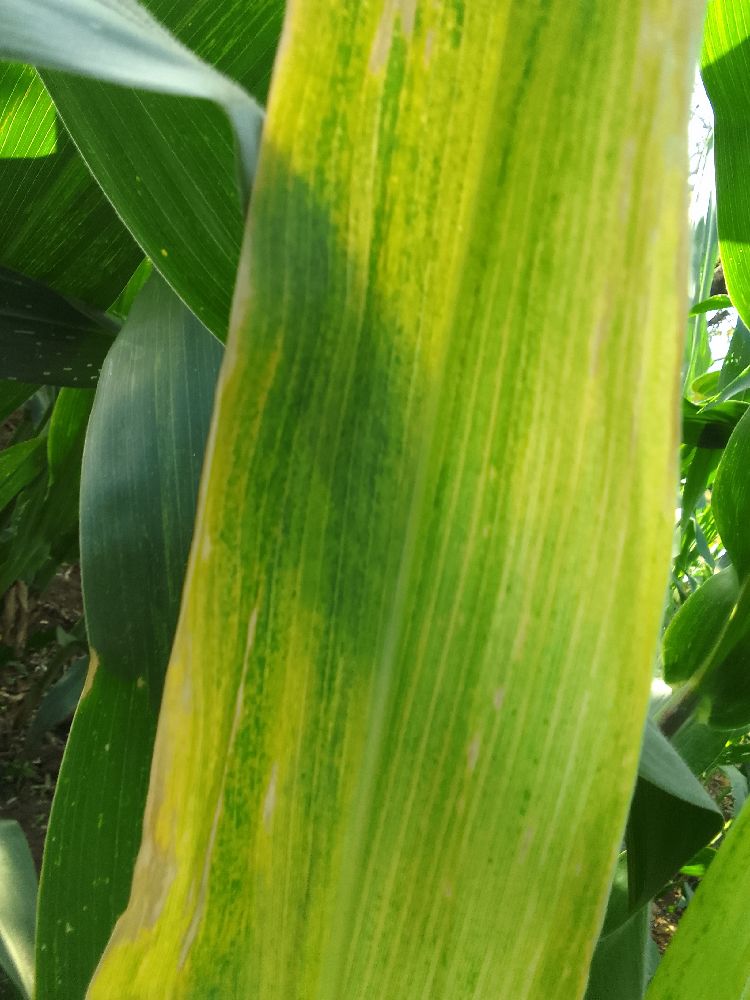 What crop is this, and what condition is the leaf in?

maize, maize lethal necrosis
